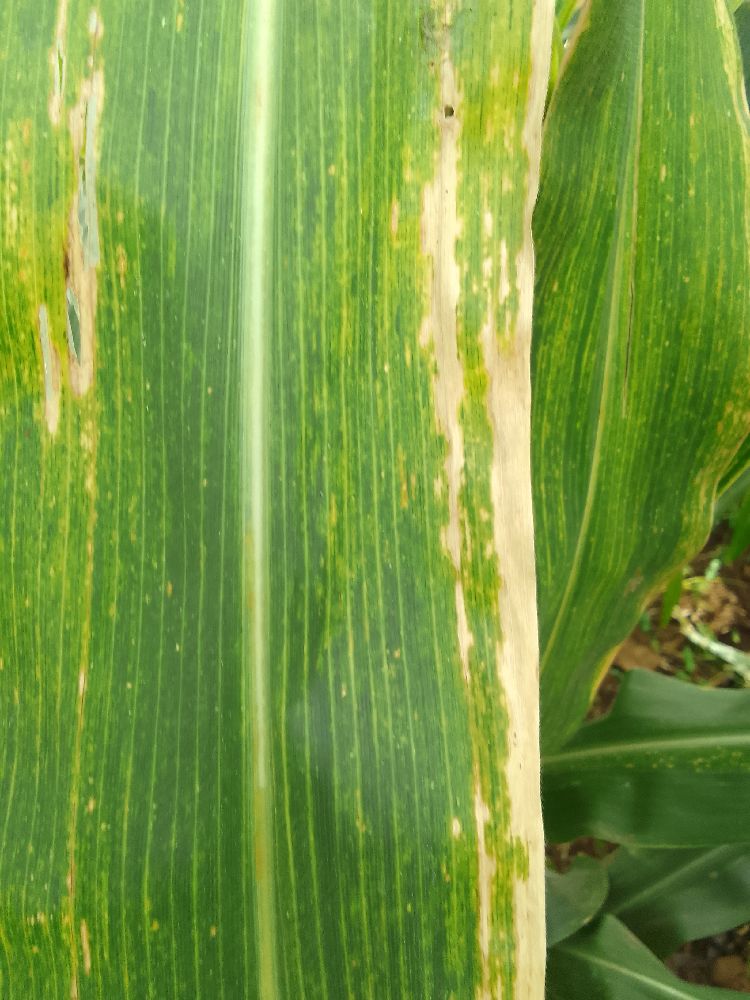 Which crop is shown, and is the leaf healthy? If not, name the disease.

maize, maize lethal necrosis
